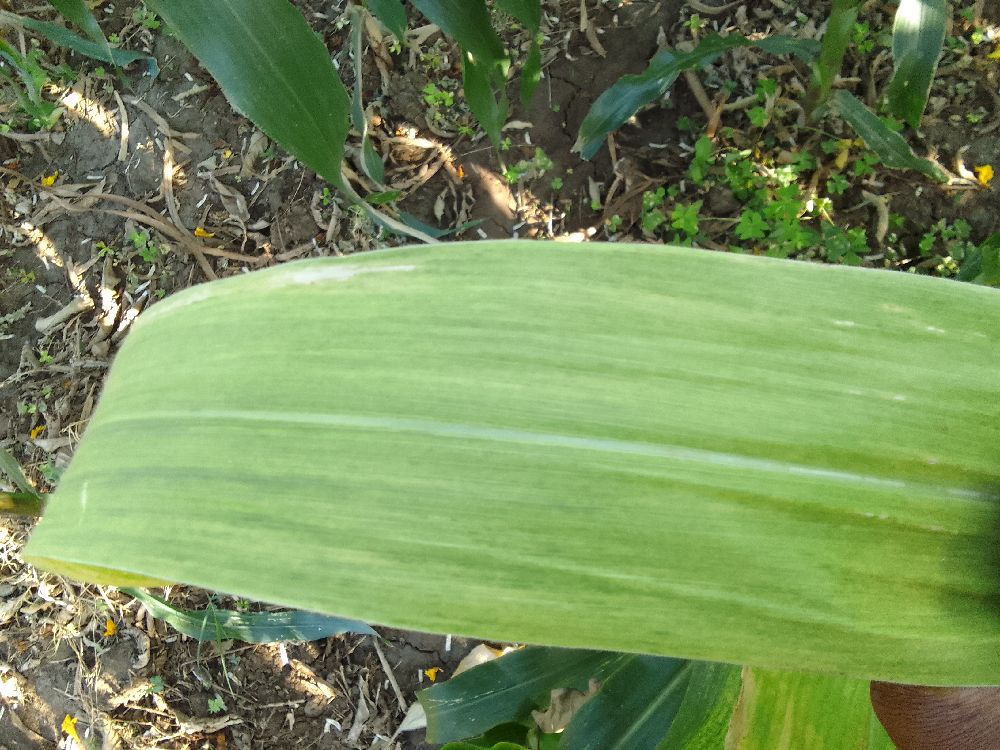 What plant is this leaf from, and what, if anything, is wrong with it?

maize, maize lethal necrosis
